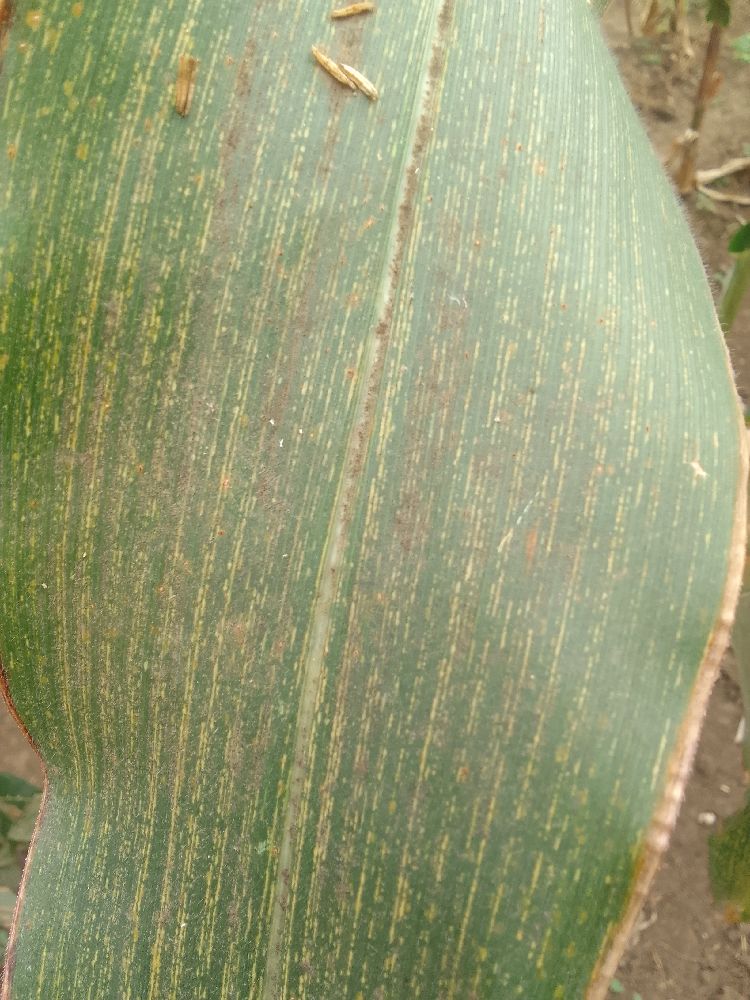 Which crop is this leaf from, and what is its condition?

maize, maize streak virus
